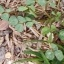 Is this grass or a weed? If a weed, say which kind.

unstructured weed
